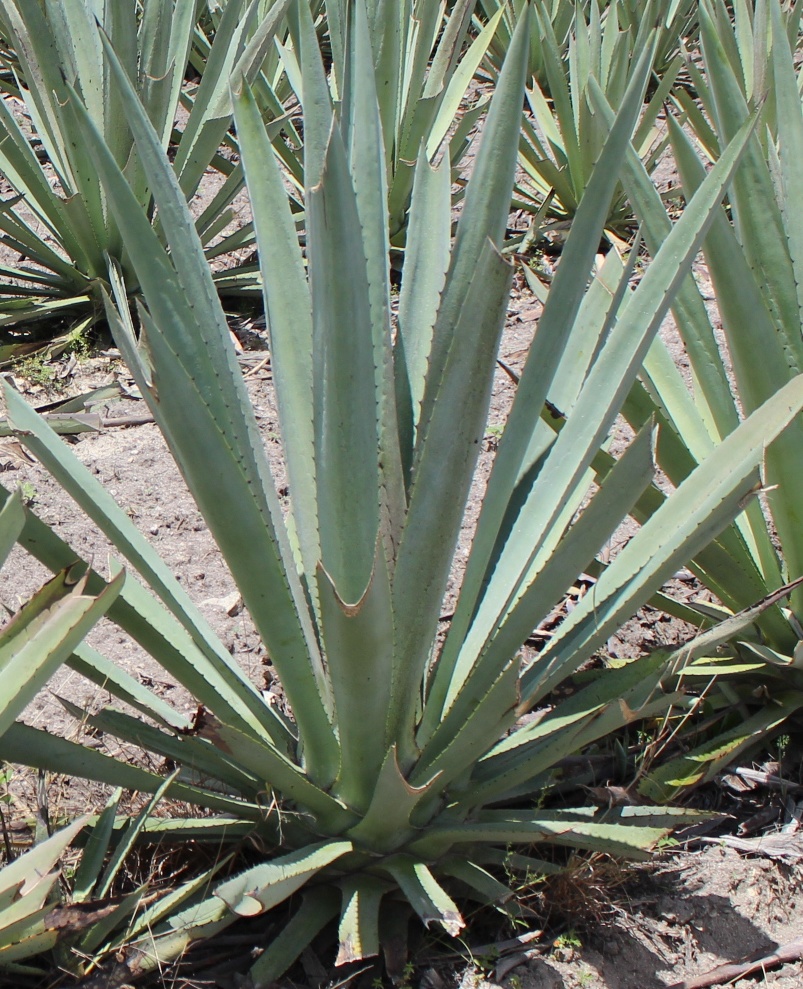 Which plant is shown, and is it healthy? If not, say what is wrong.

agave, healthy
